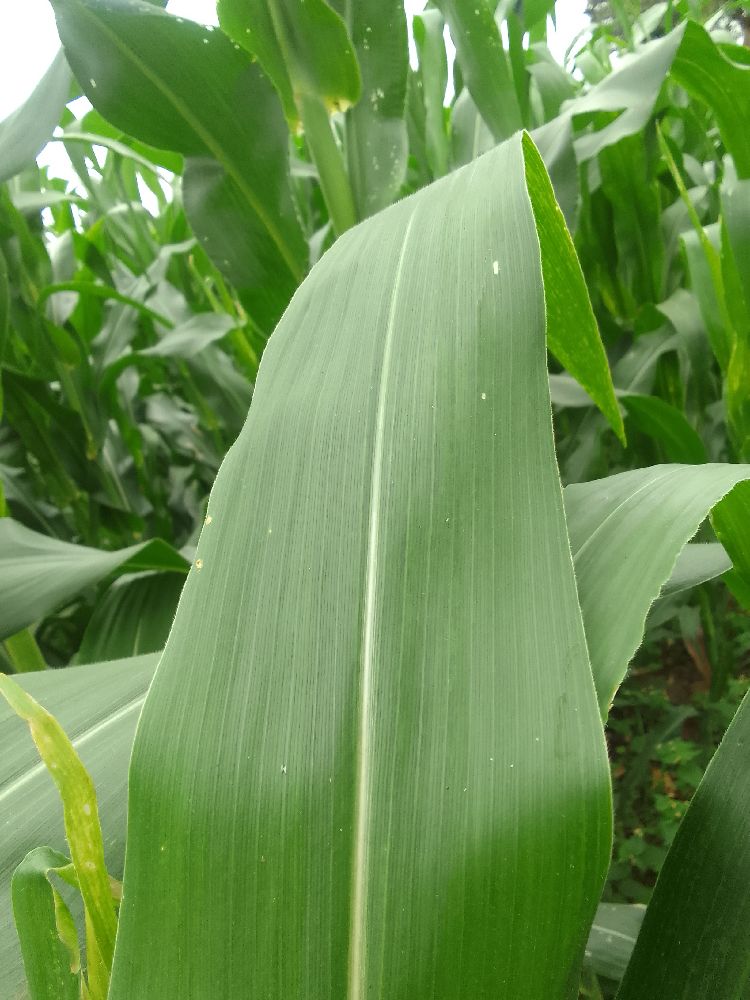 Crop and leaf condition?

maize, healthy
